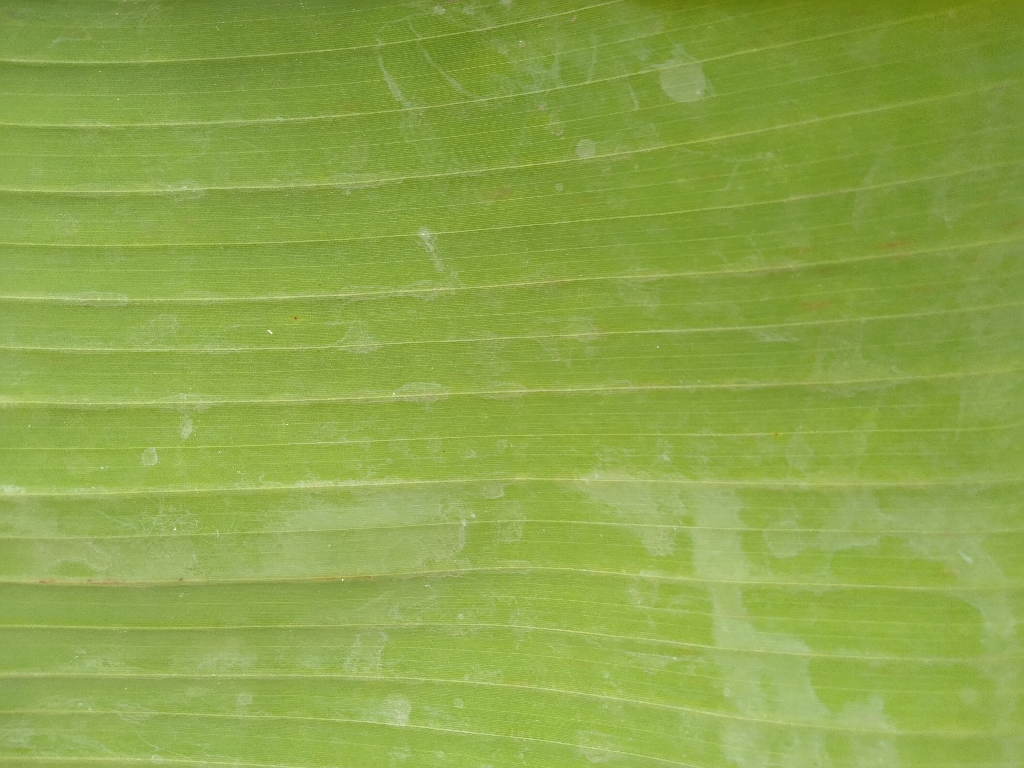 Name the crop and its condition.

banana, healthy
